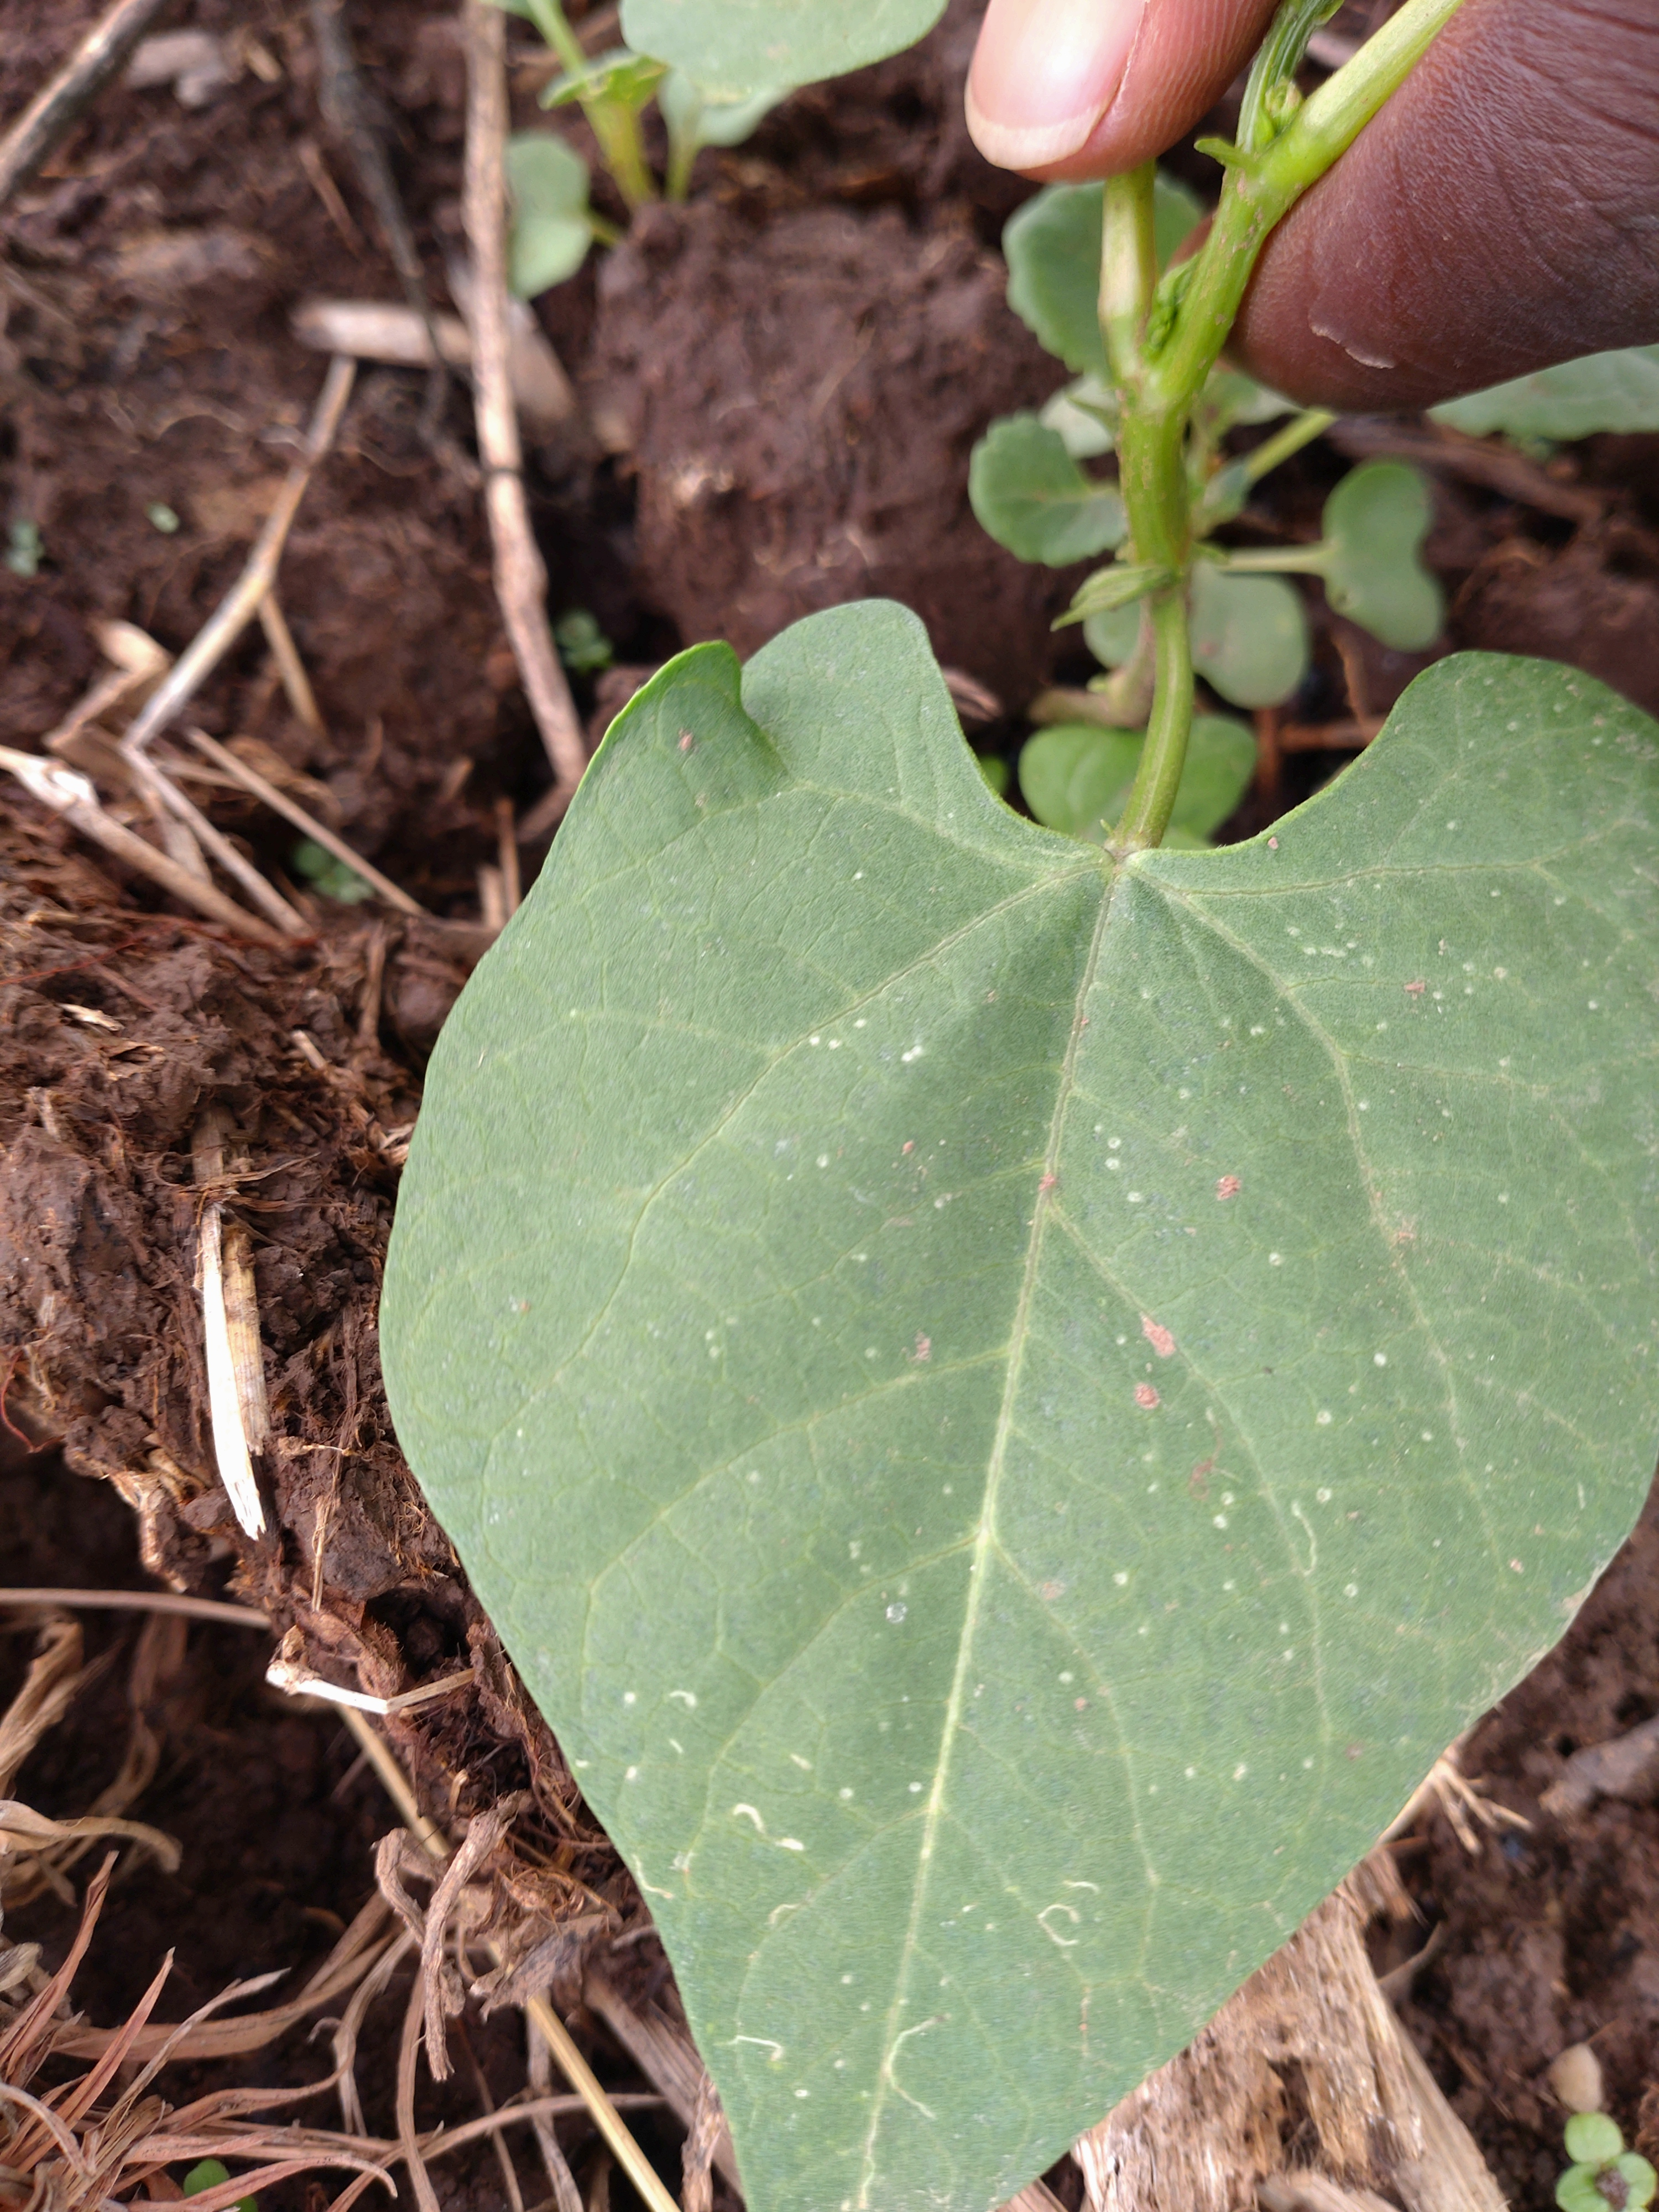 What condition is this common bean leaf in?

healthy
